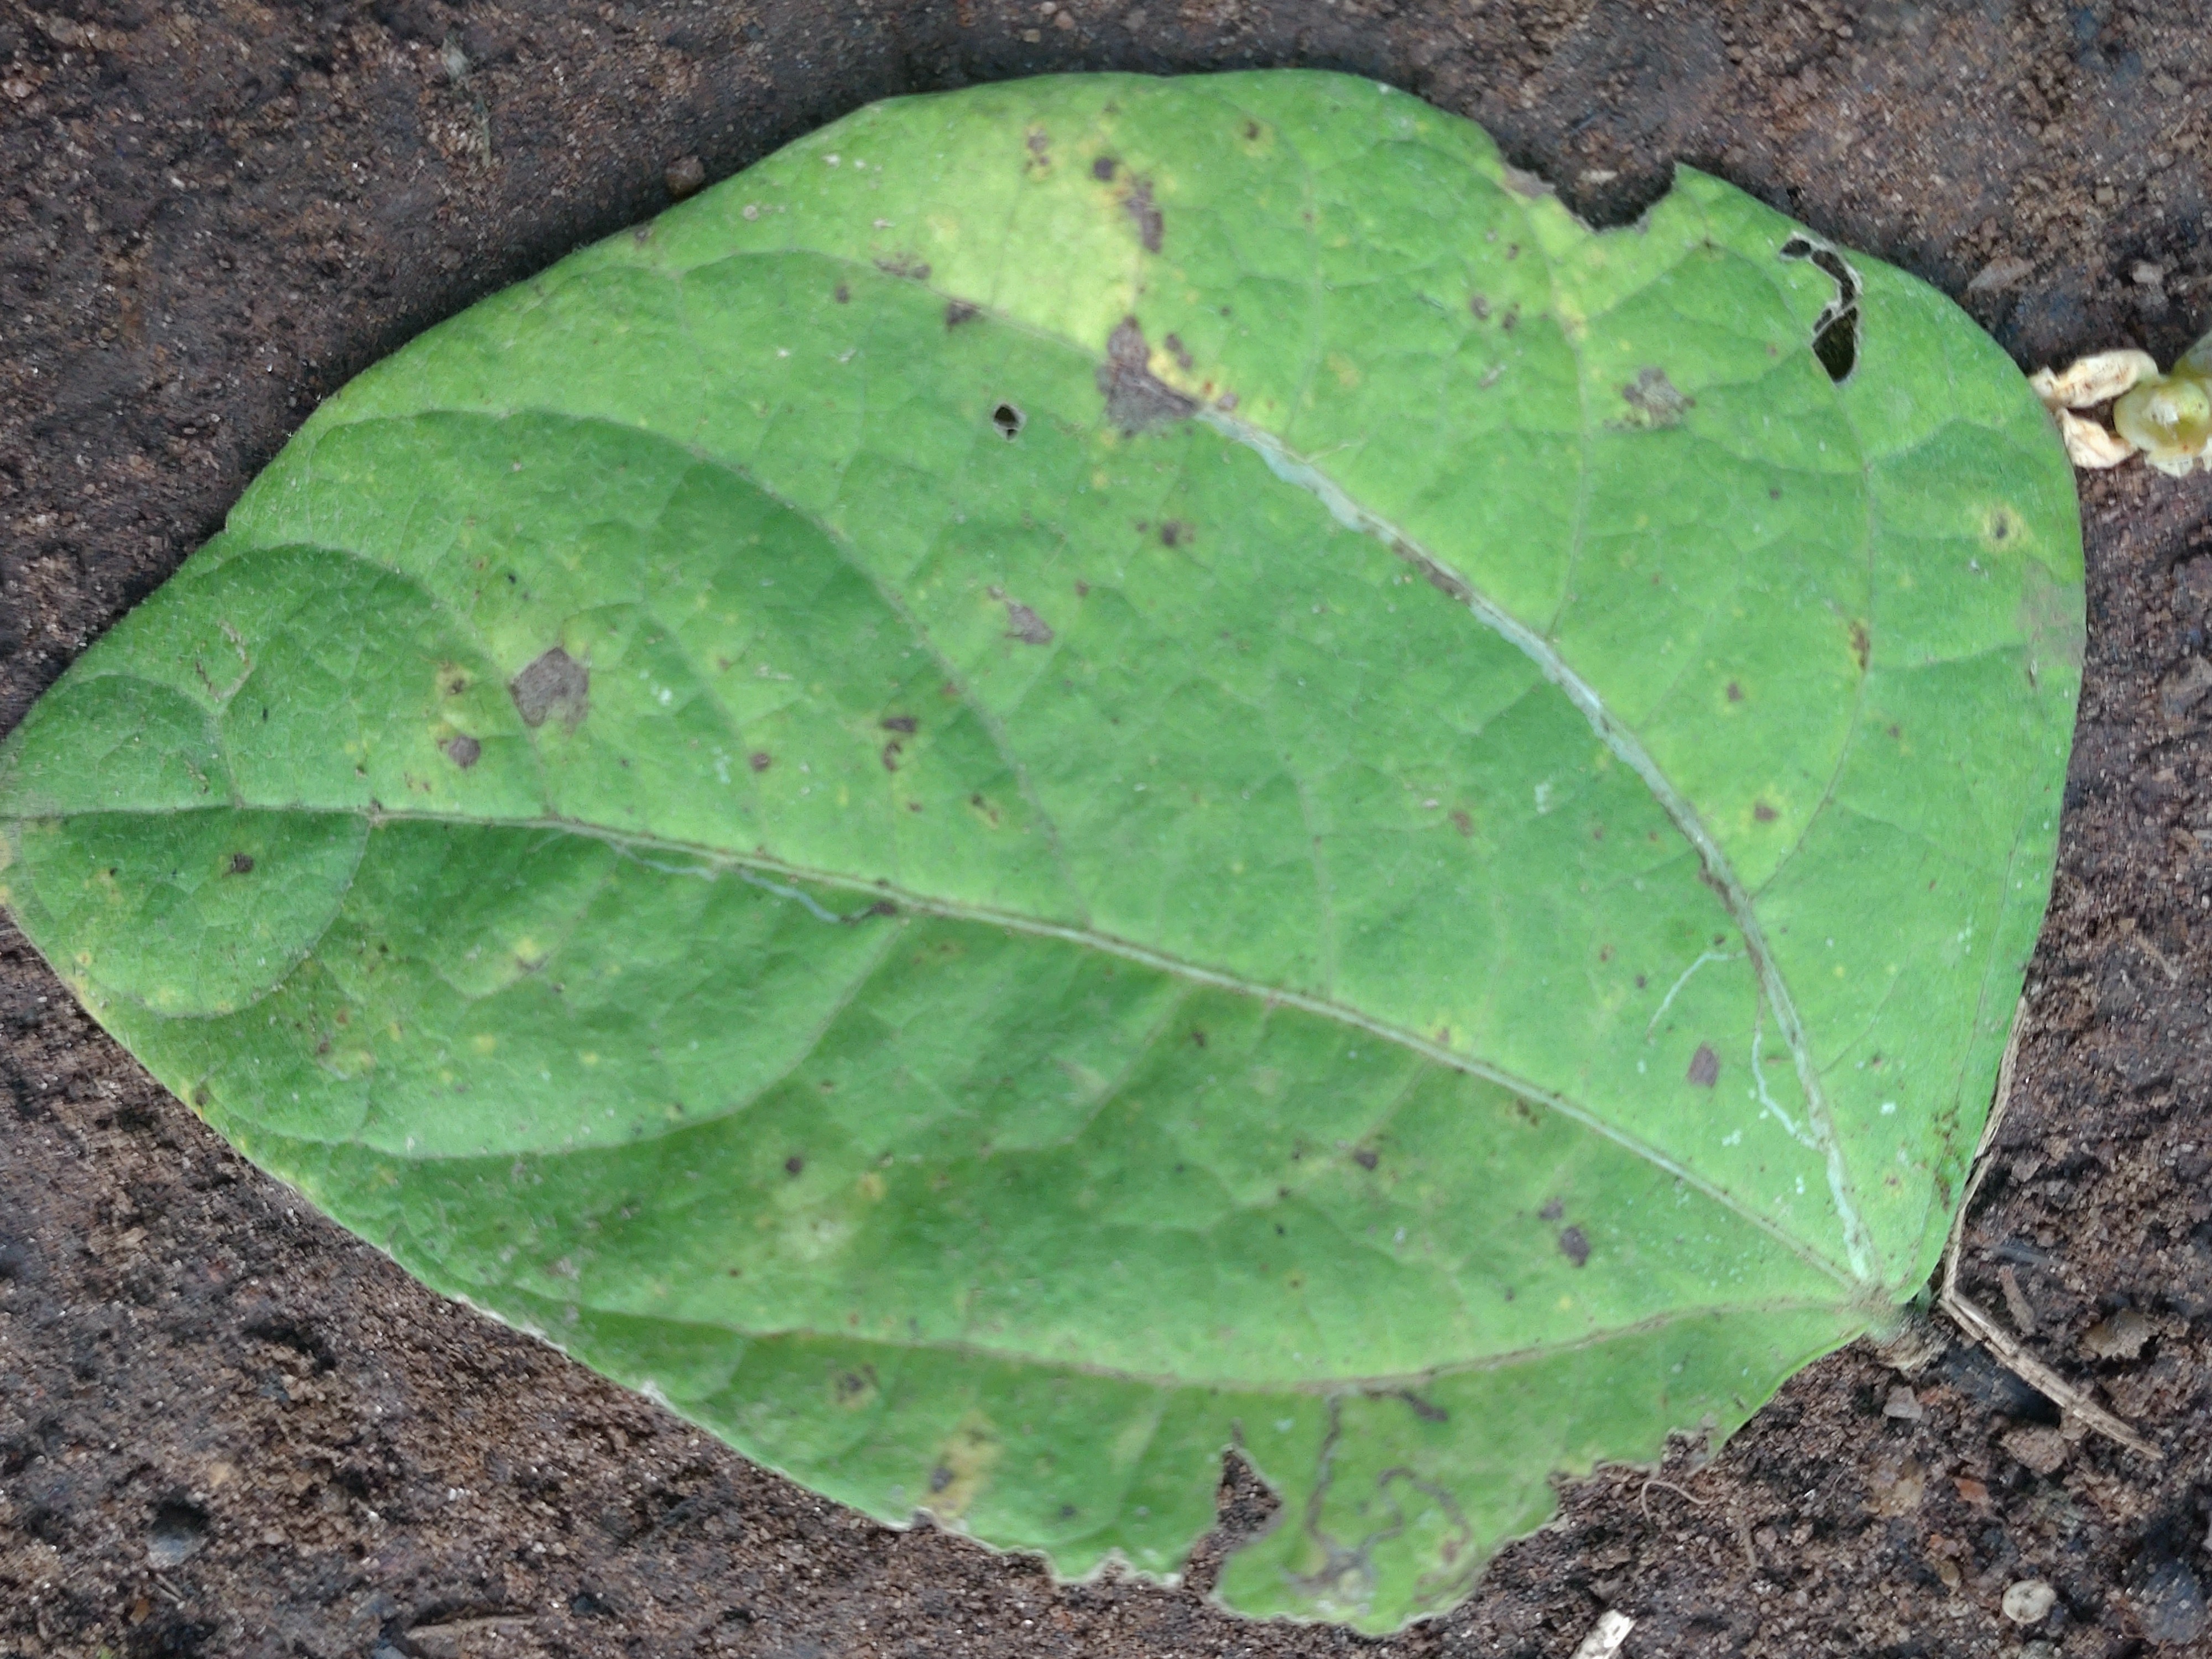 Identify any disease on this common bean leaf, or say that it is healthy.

anthracnose
